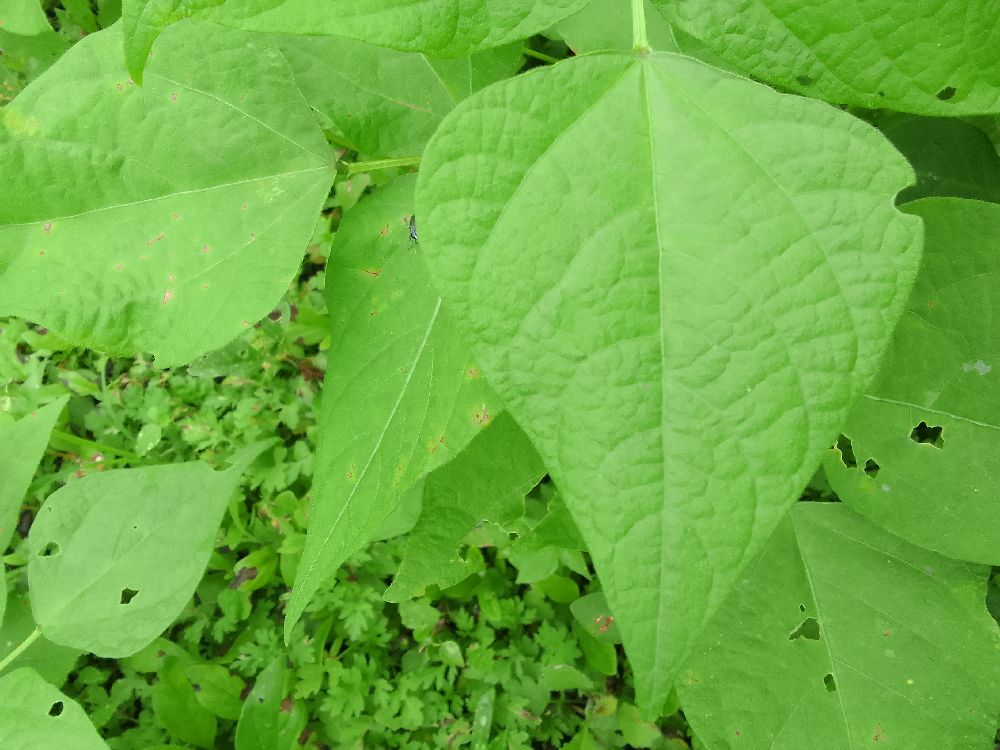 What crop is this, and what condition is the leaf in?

common bean, healthy
